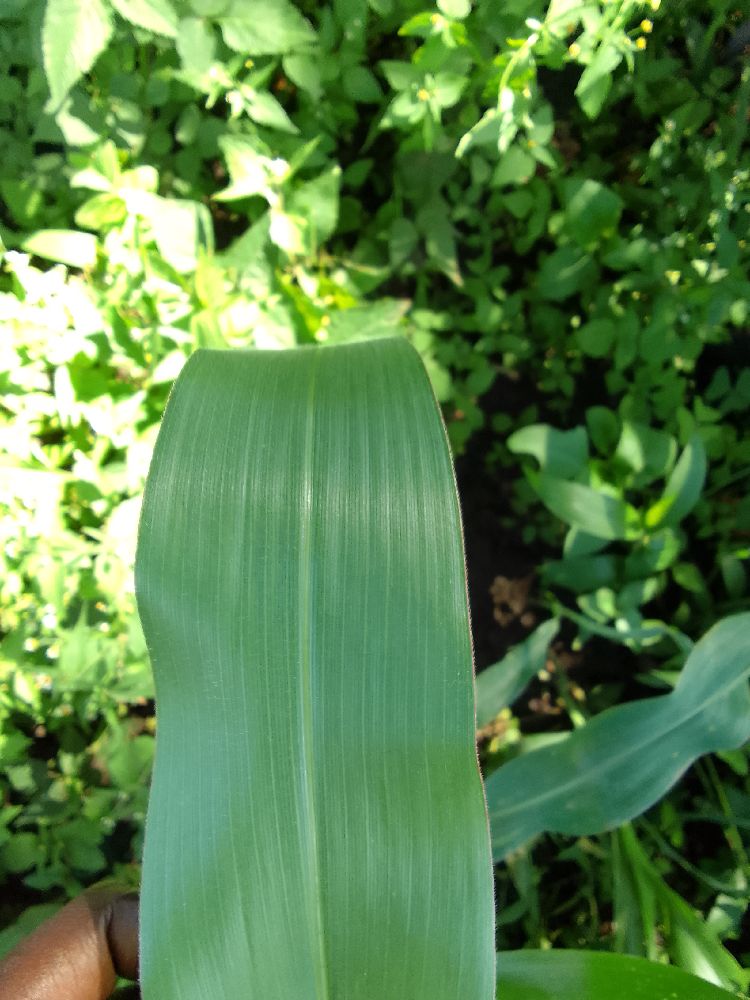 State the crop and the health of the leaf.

maize, healthy
